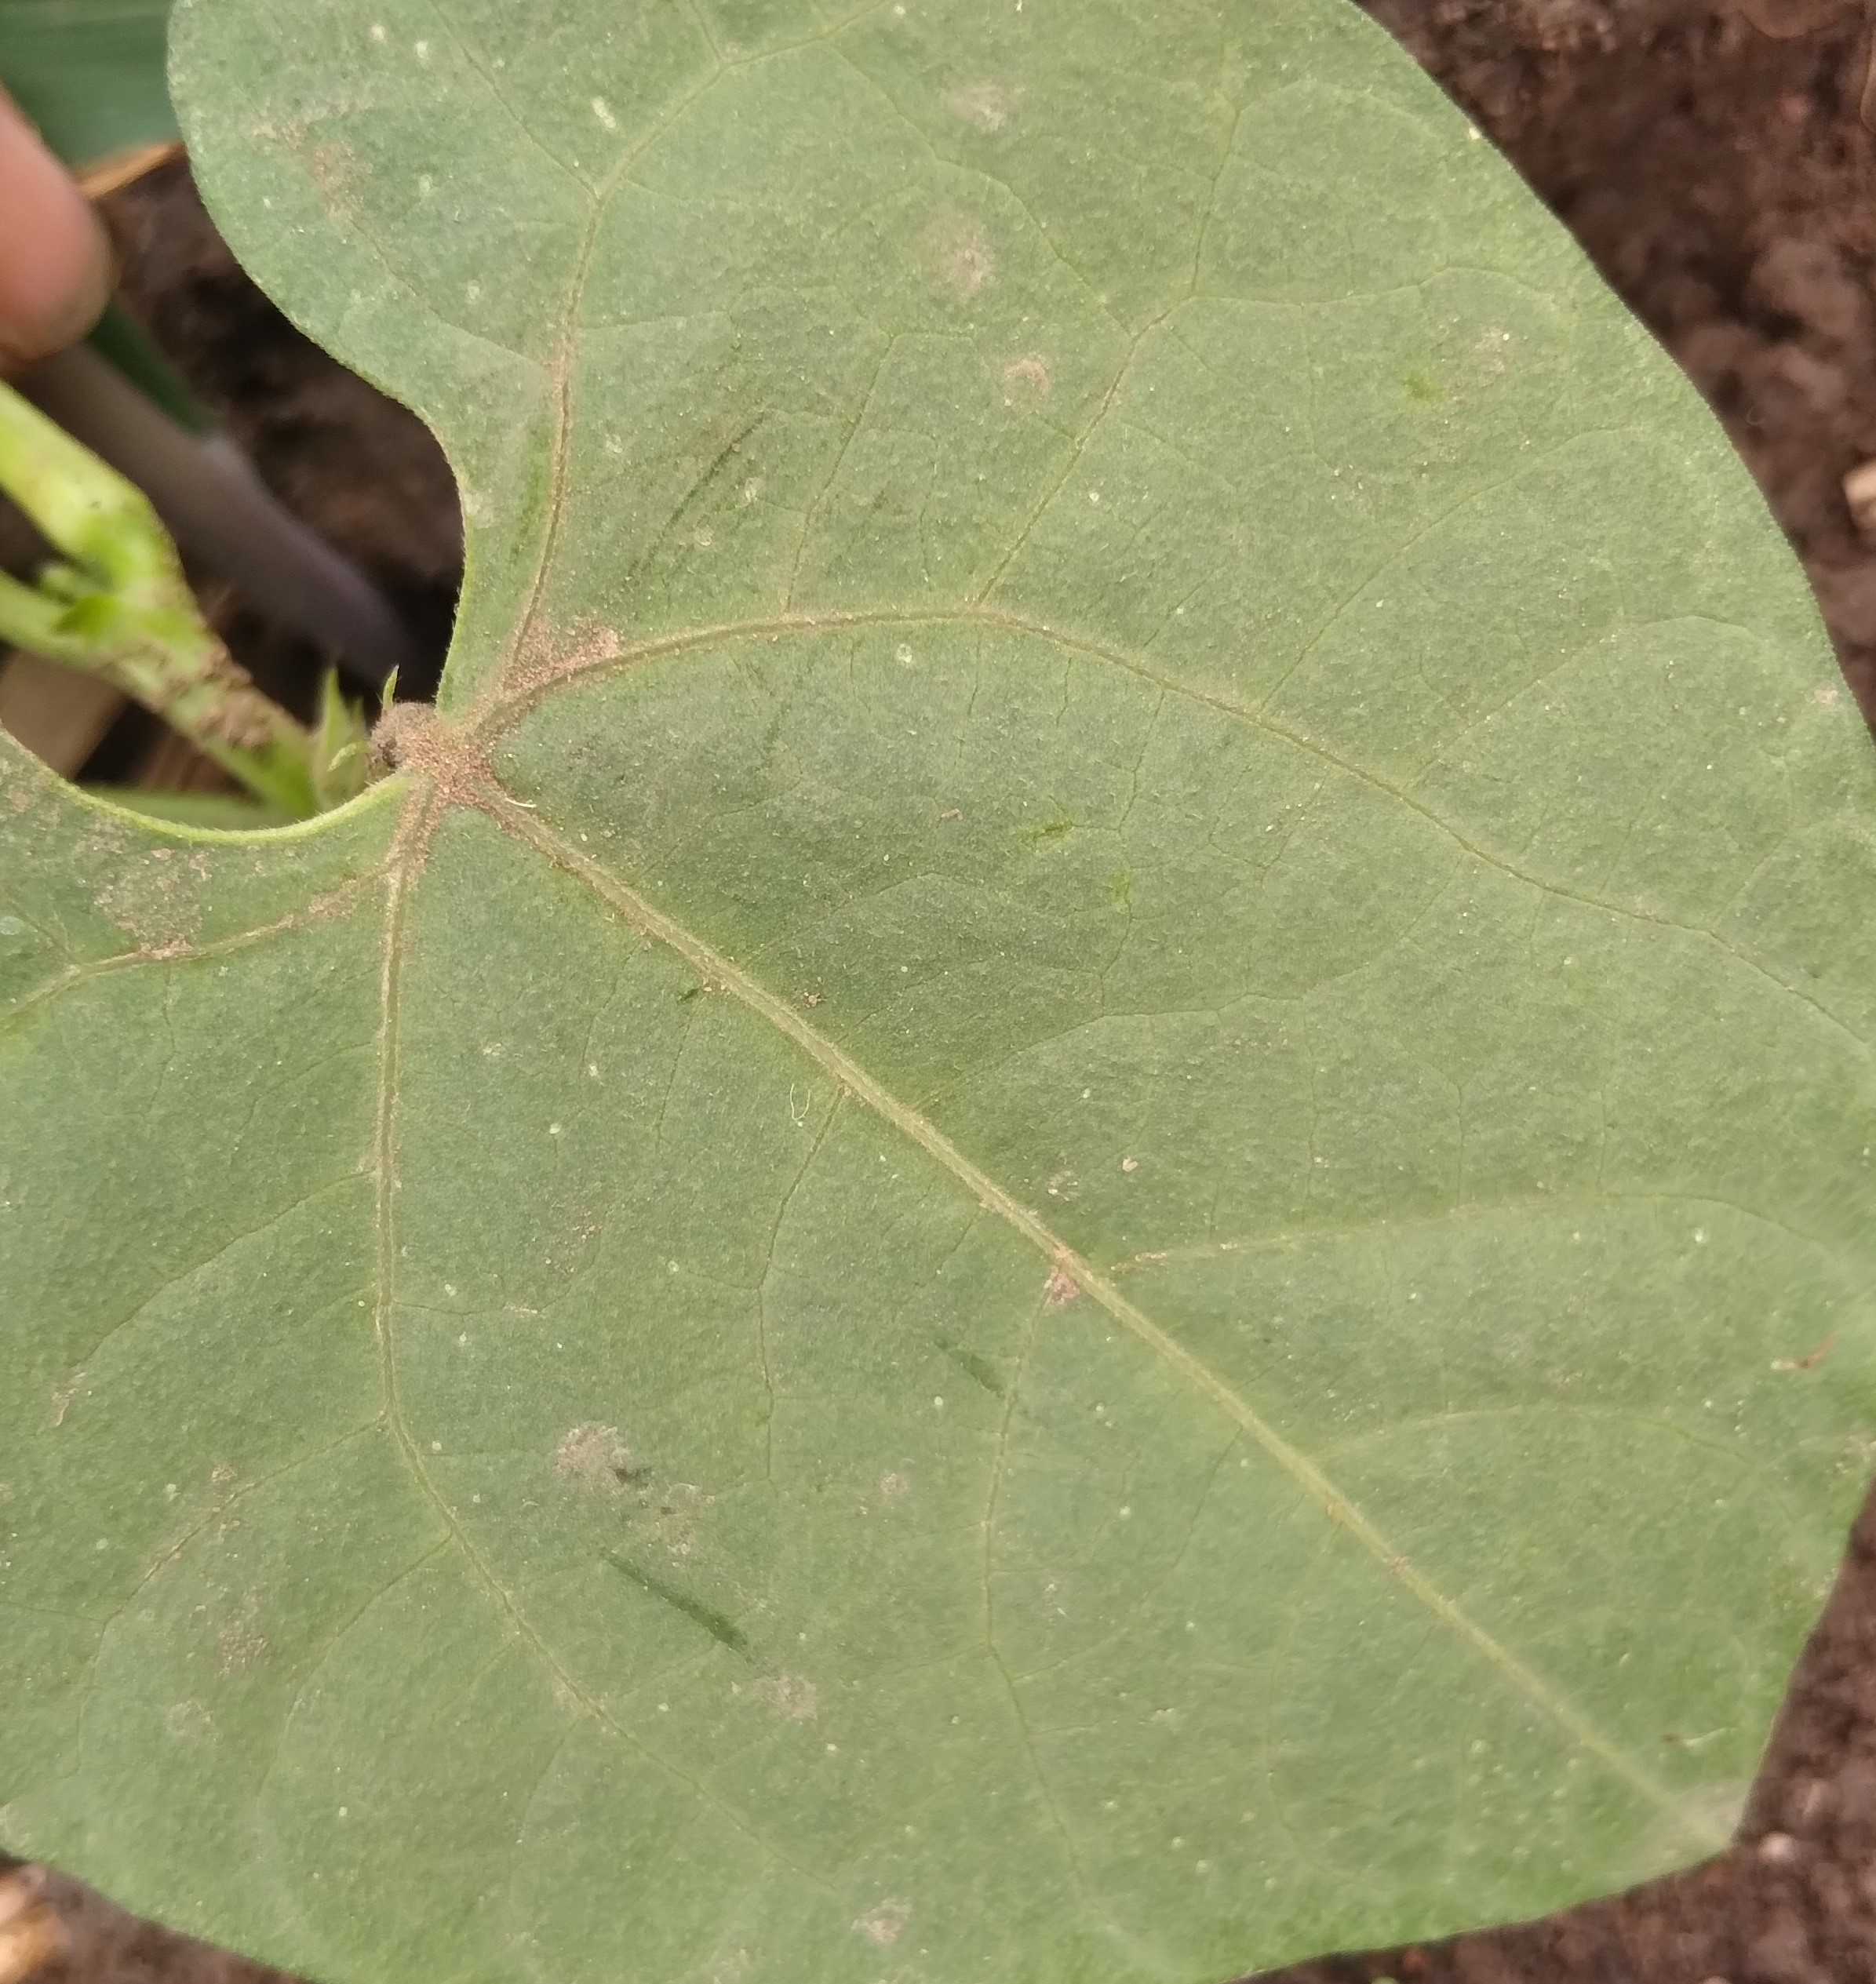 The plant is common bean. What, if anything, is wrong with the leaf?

healthy
